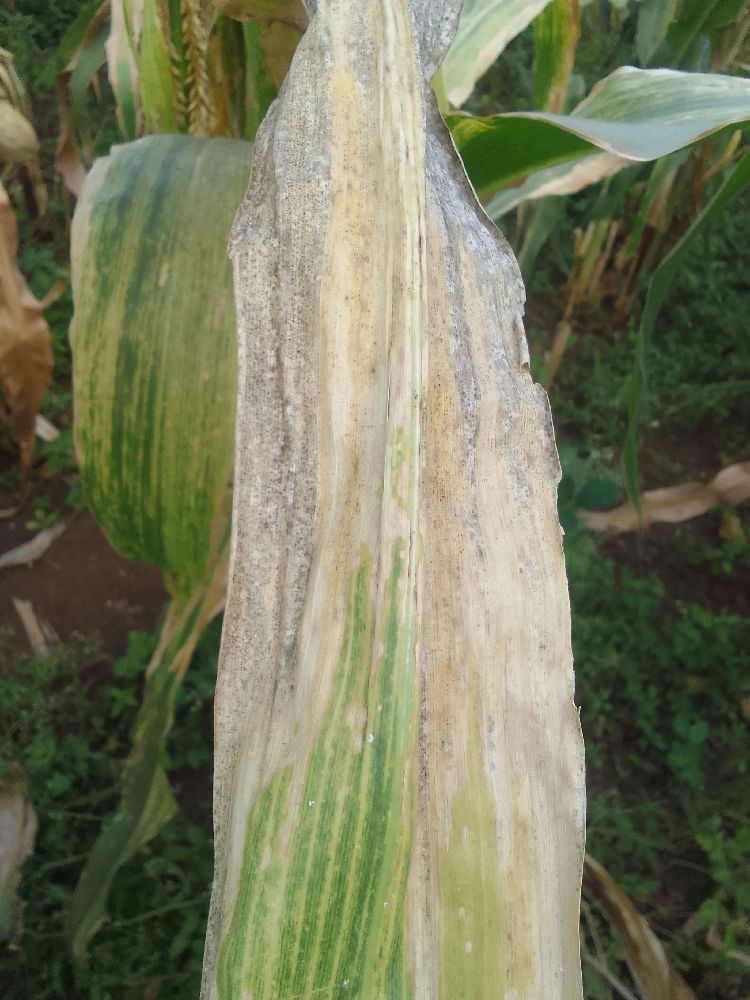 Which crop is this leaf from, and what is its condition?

maize, maize lethal necrosis
